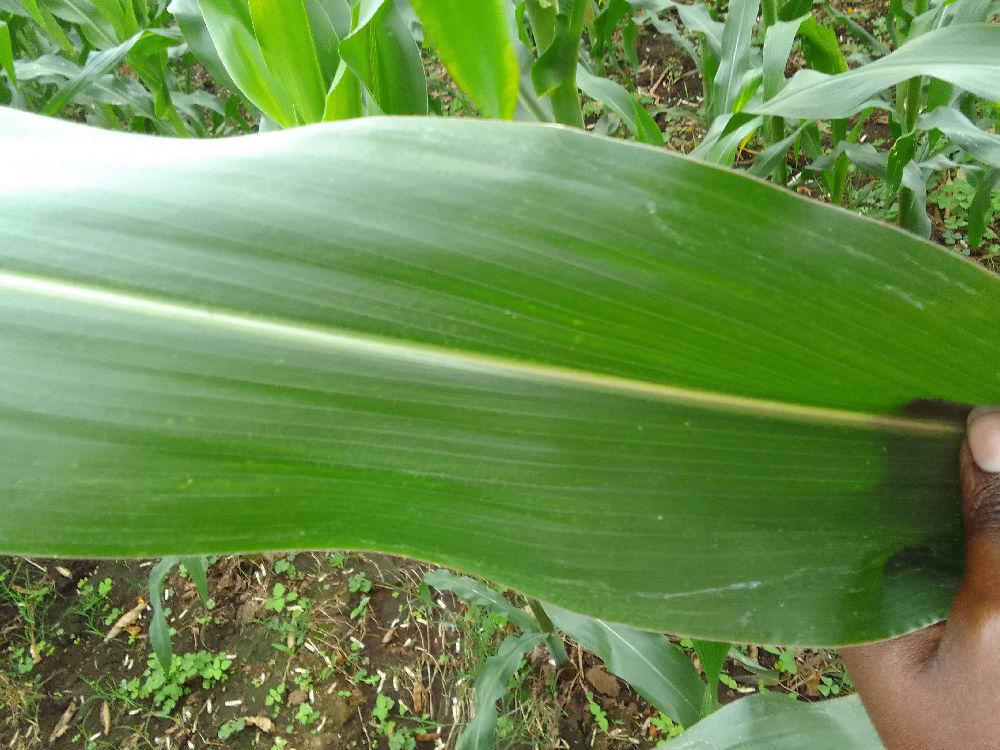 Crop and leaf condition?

maize, healthy
